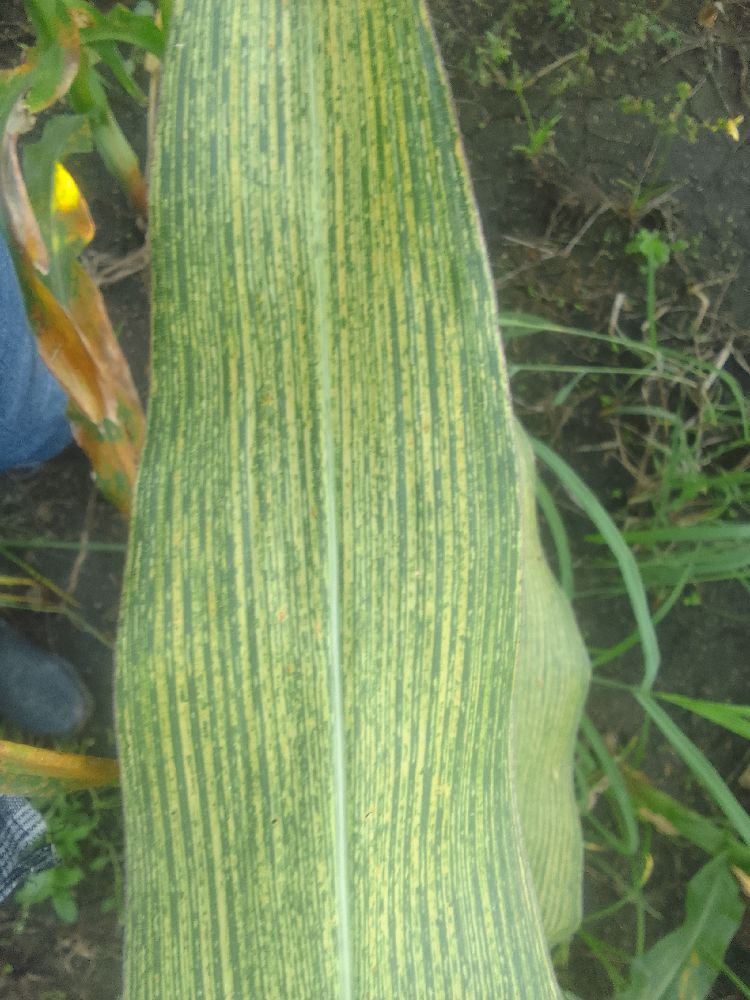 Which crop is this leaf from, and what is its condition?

maize, maize streak virus
